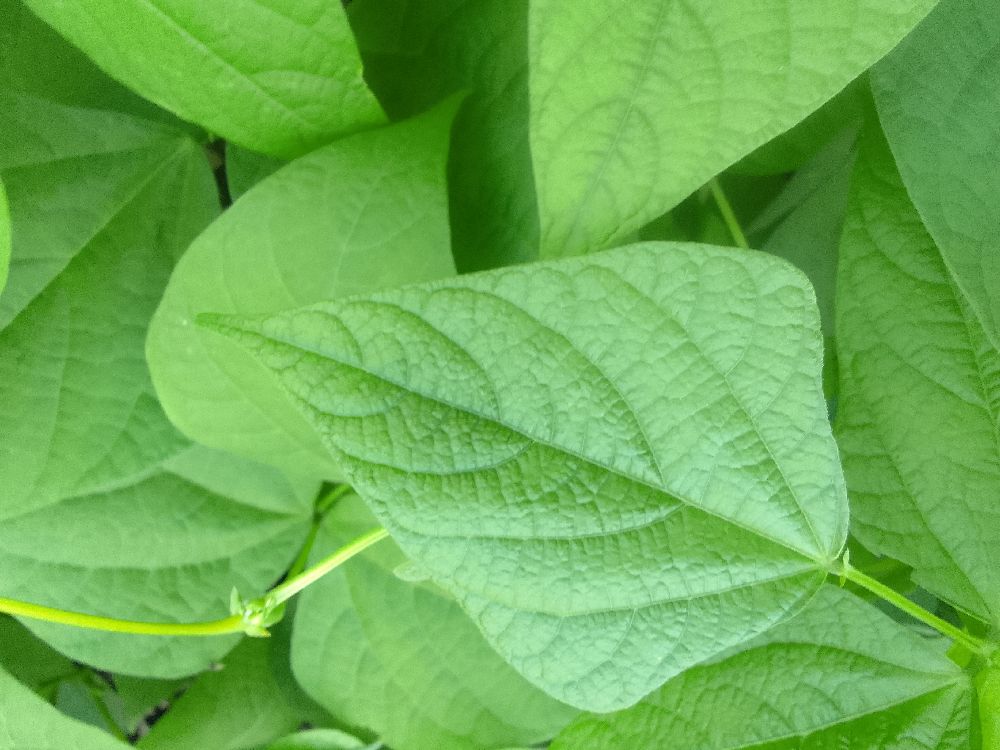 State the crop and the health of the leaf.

common bean, healthy
